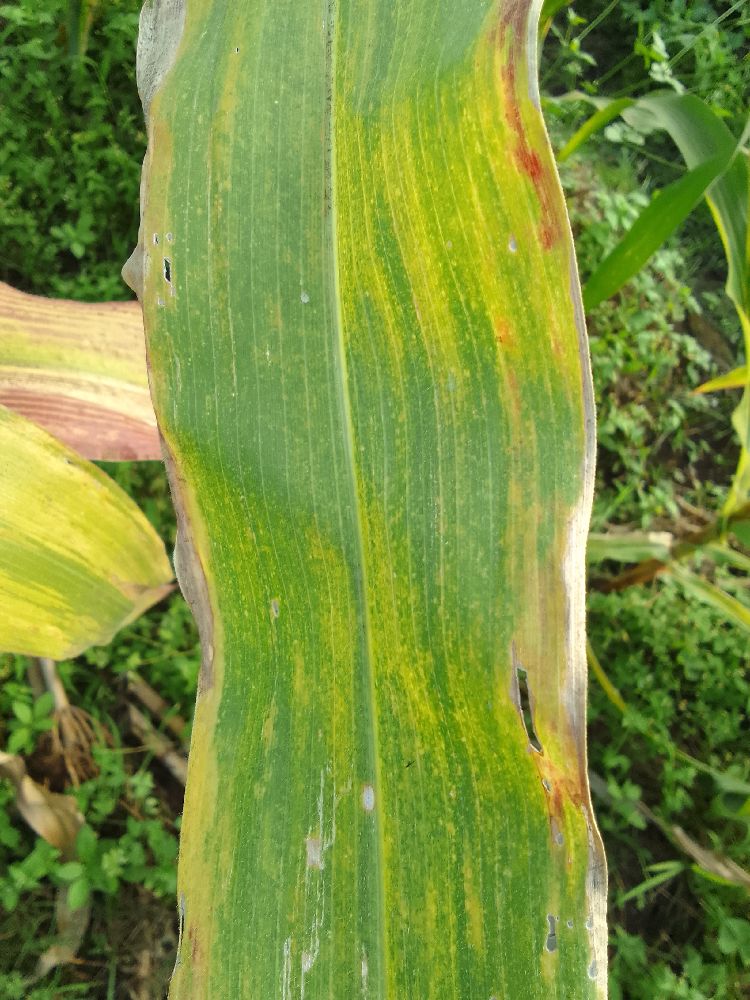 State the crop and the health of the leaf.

maize, maize lethal necrosis
